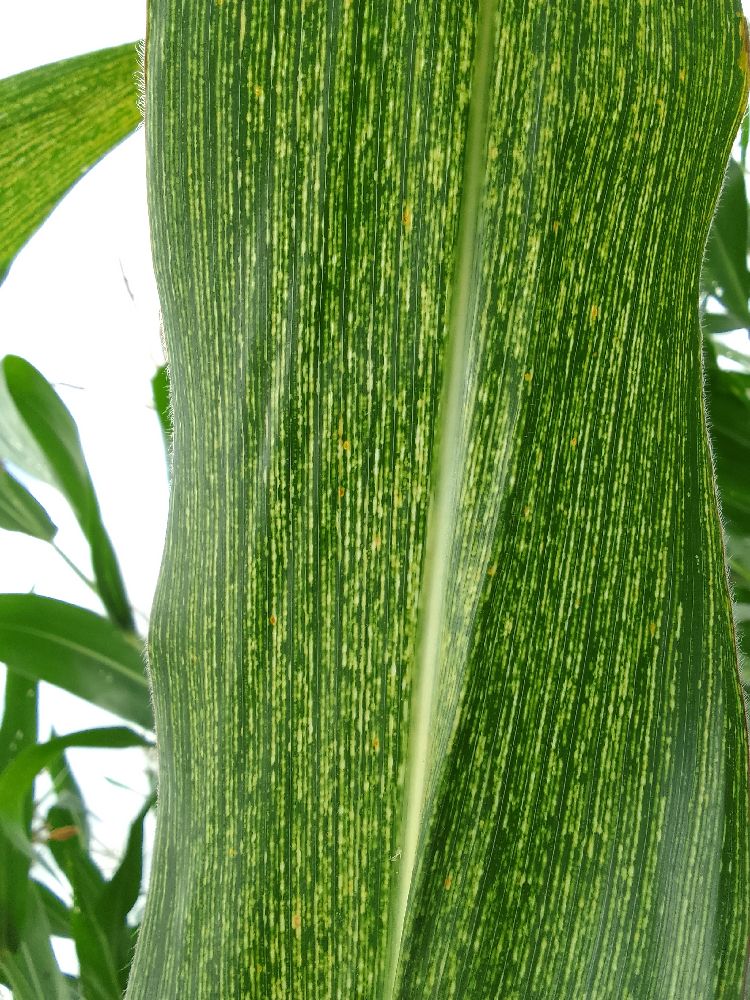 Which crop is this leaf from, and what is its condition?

maize, maize streak virus
